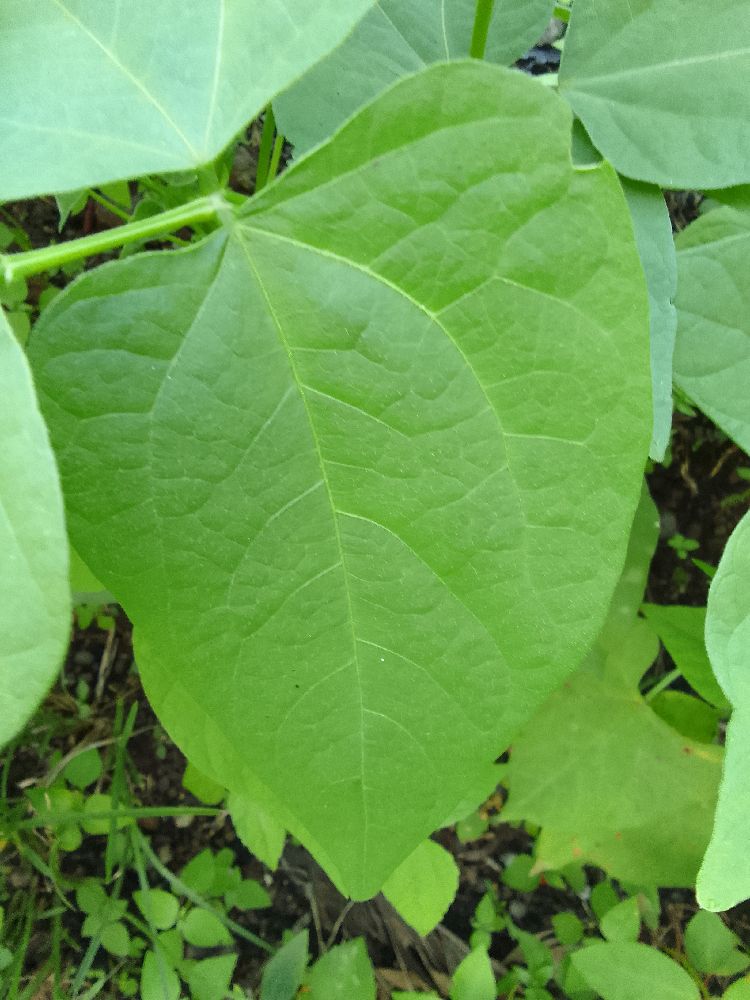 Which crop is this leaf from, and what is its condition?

common bean, healthy
